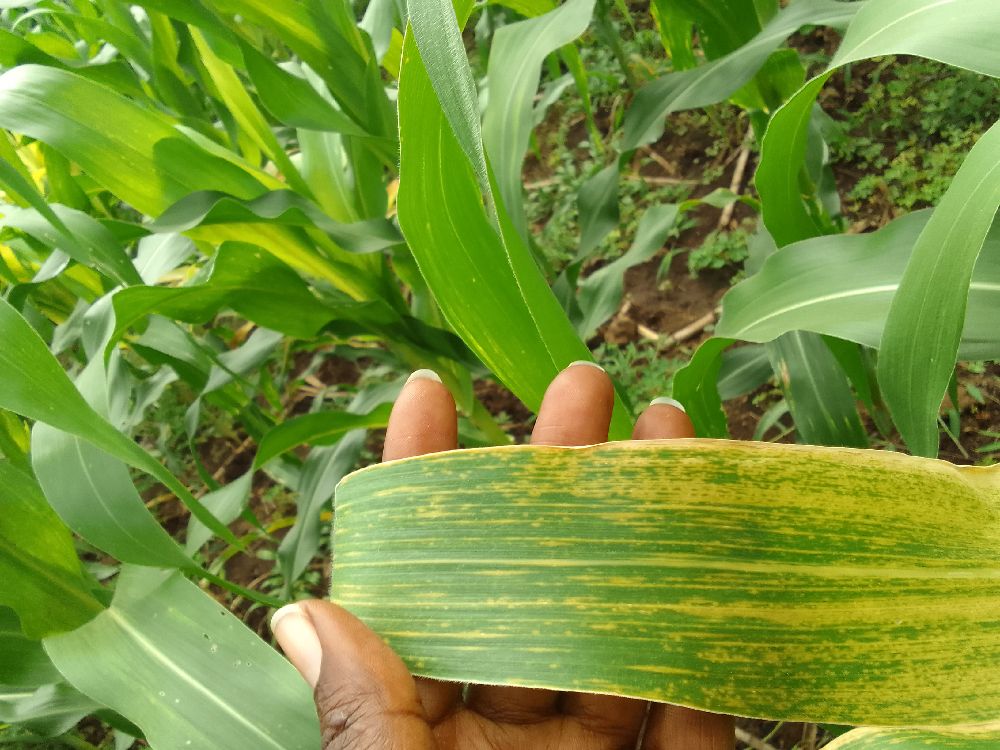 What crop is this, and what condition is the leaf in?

maize, maize lethal necrosis
